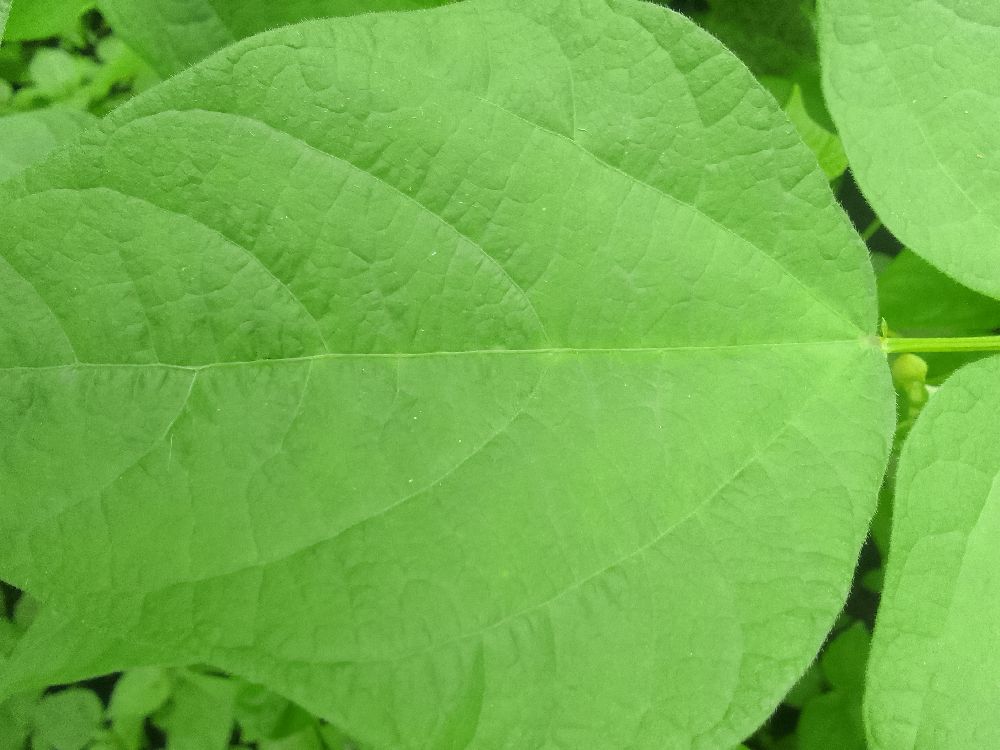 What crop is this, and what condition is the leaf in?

common bean, healthy
